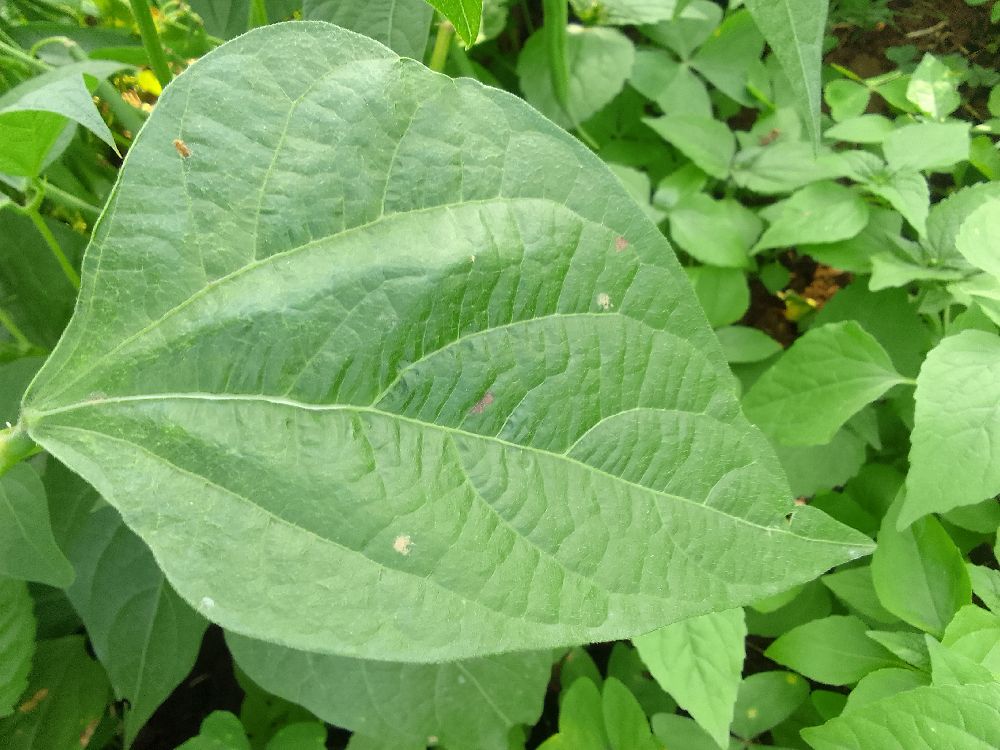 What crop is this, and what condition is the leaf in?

common bean, healthy
